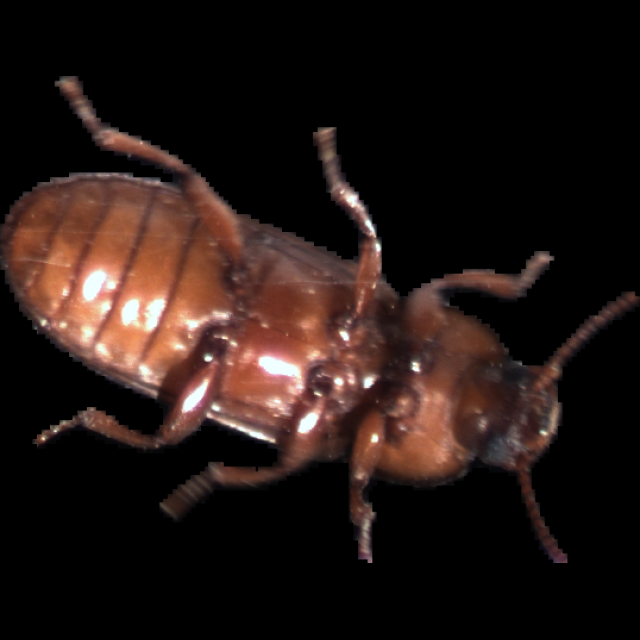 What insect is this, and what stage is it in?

mealworm beetle
